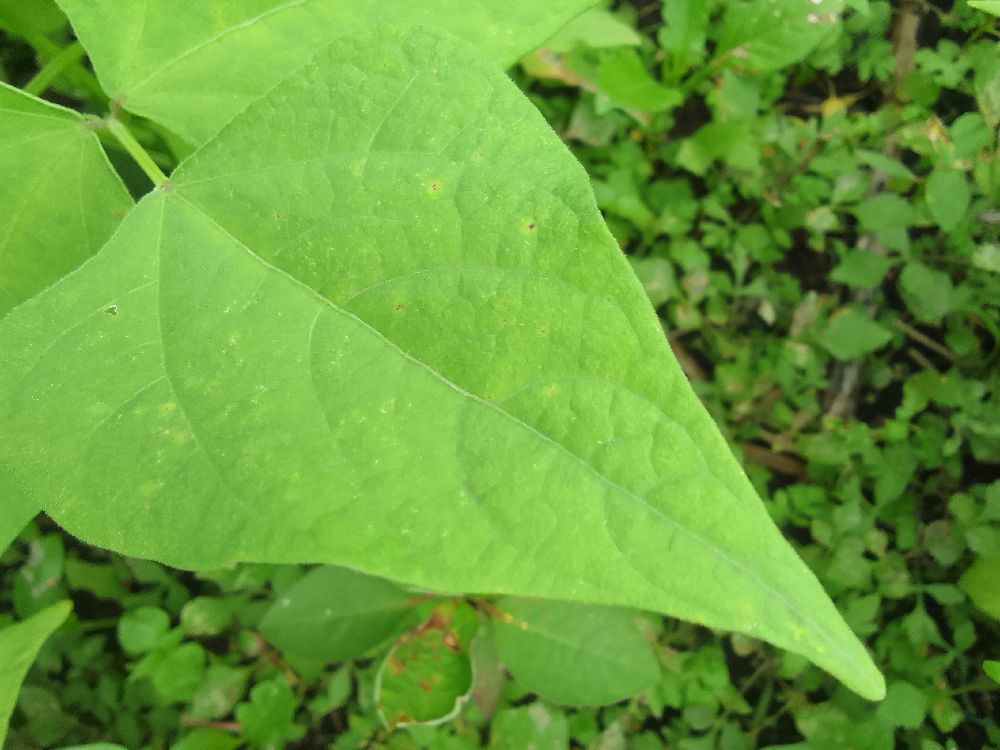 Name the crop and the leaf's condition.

common bean, healthy
